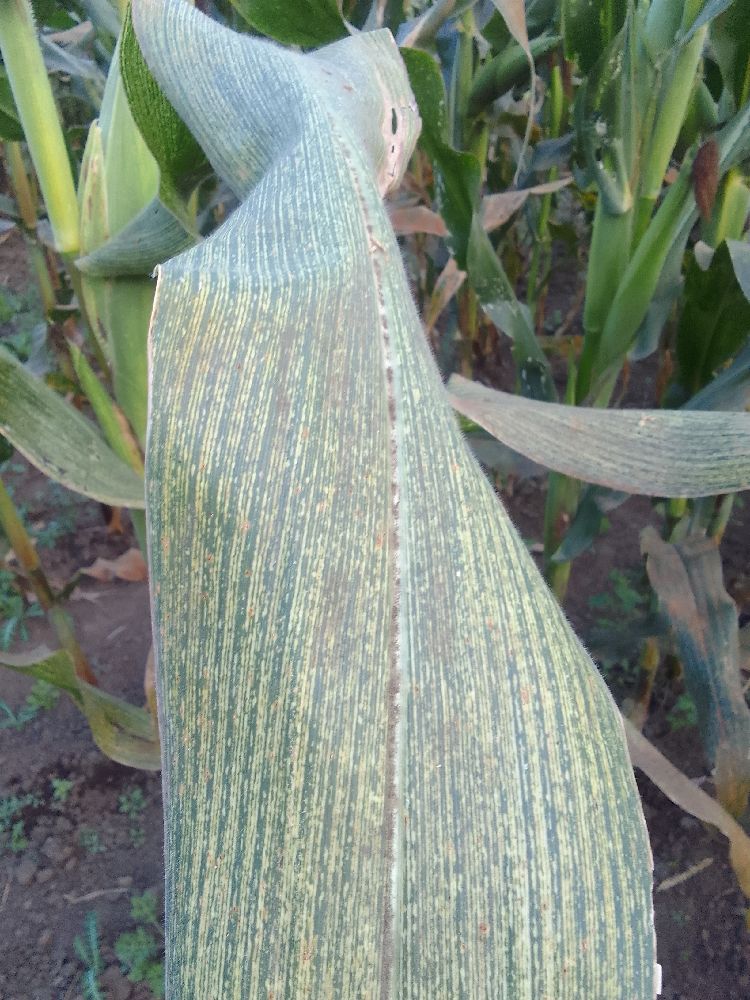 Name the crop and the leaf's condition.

maize, maize streak virus
